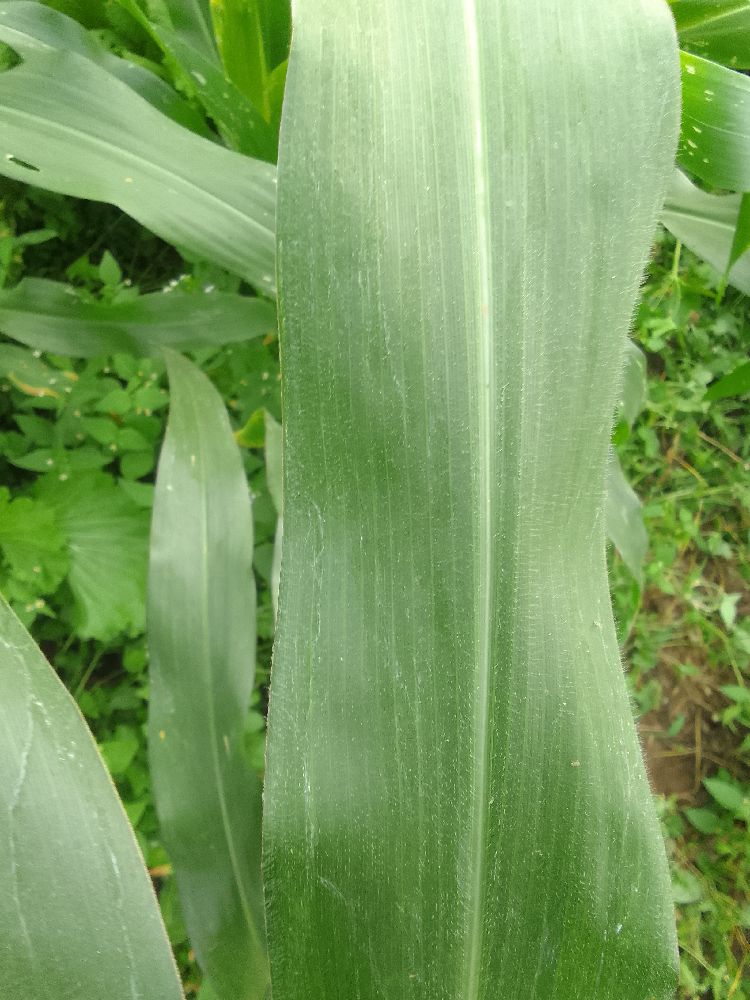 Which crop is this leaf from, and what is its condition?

maize, healthy
